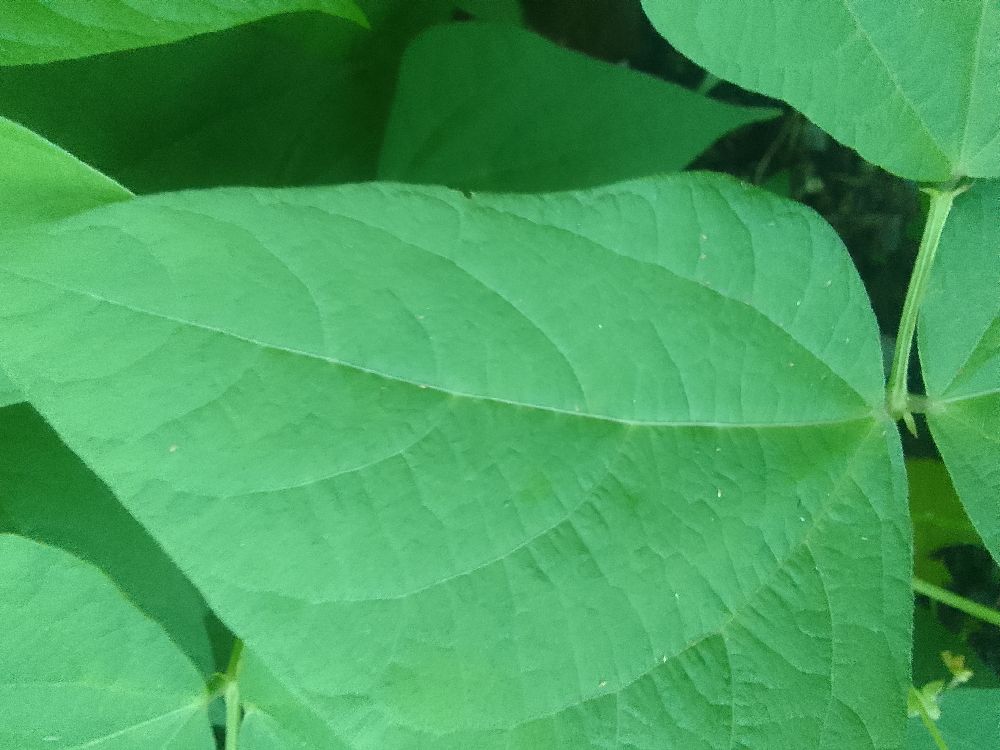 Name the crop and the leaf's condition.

common bean, healthy
